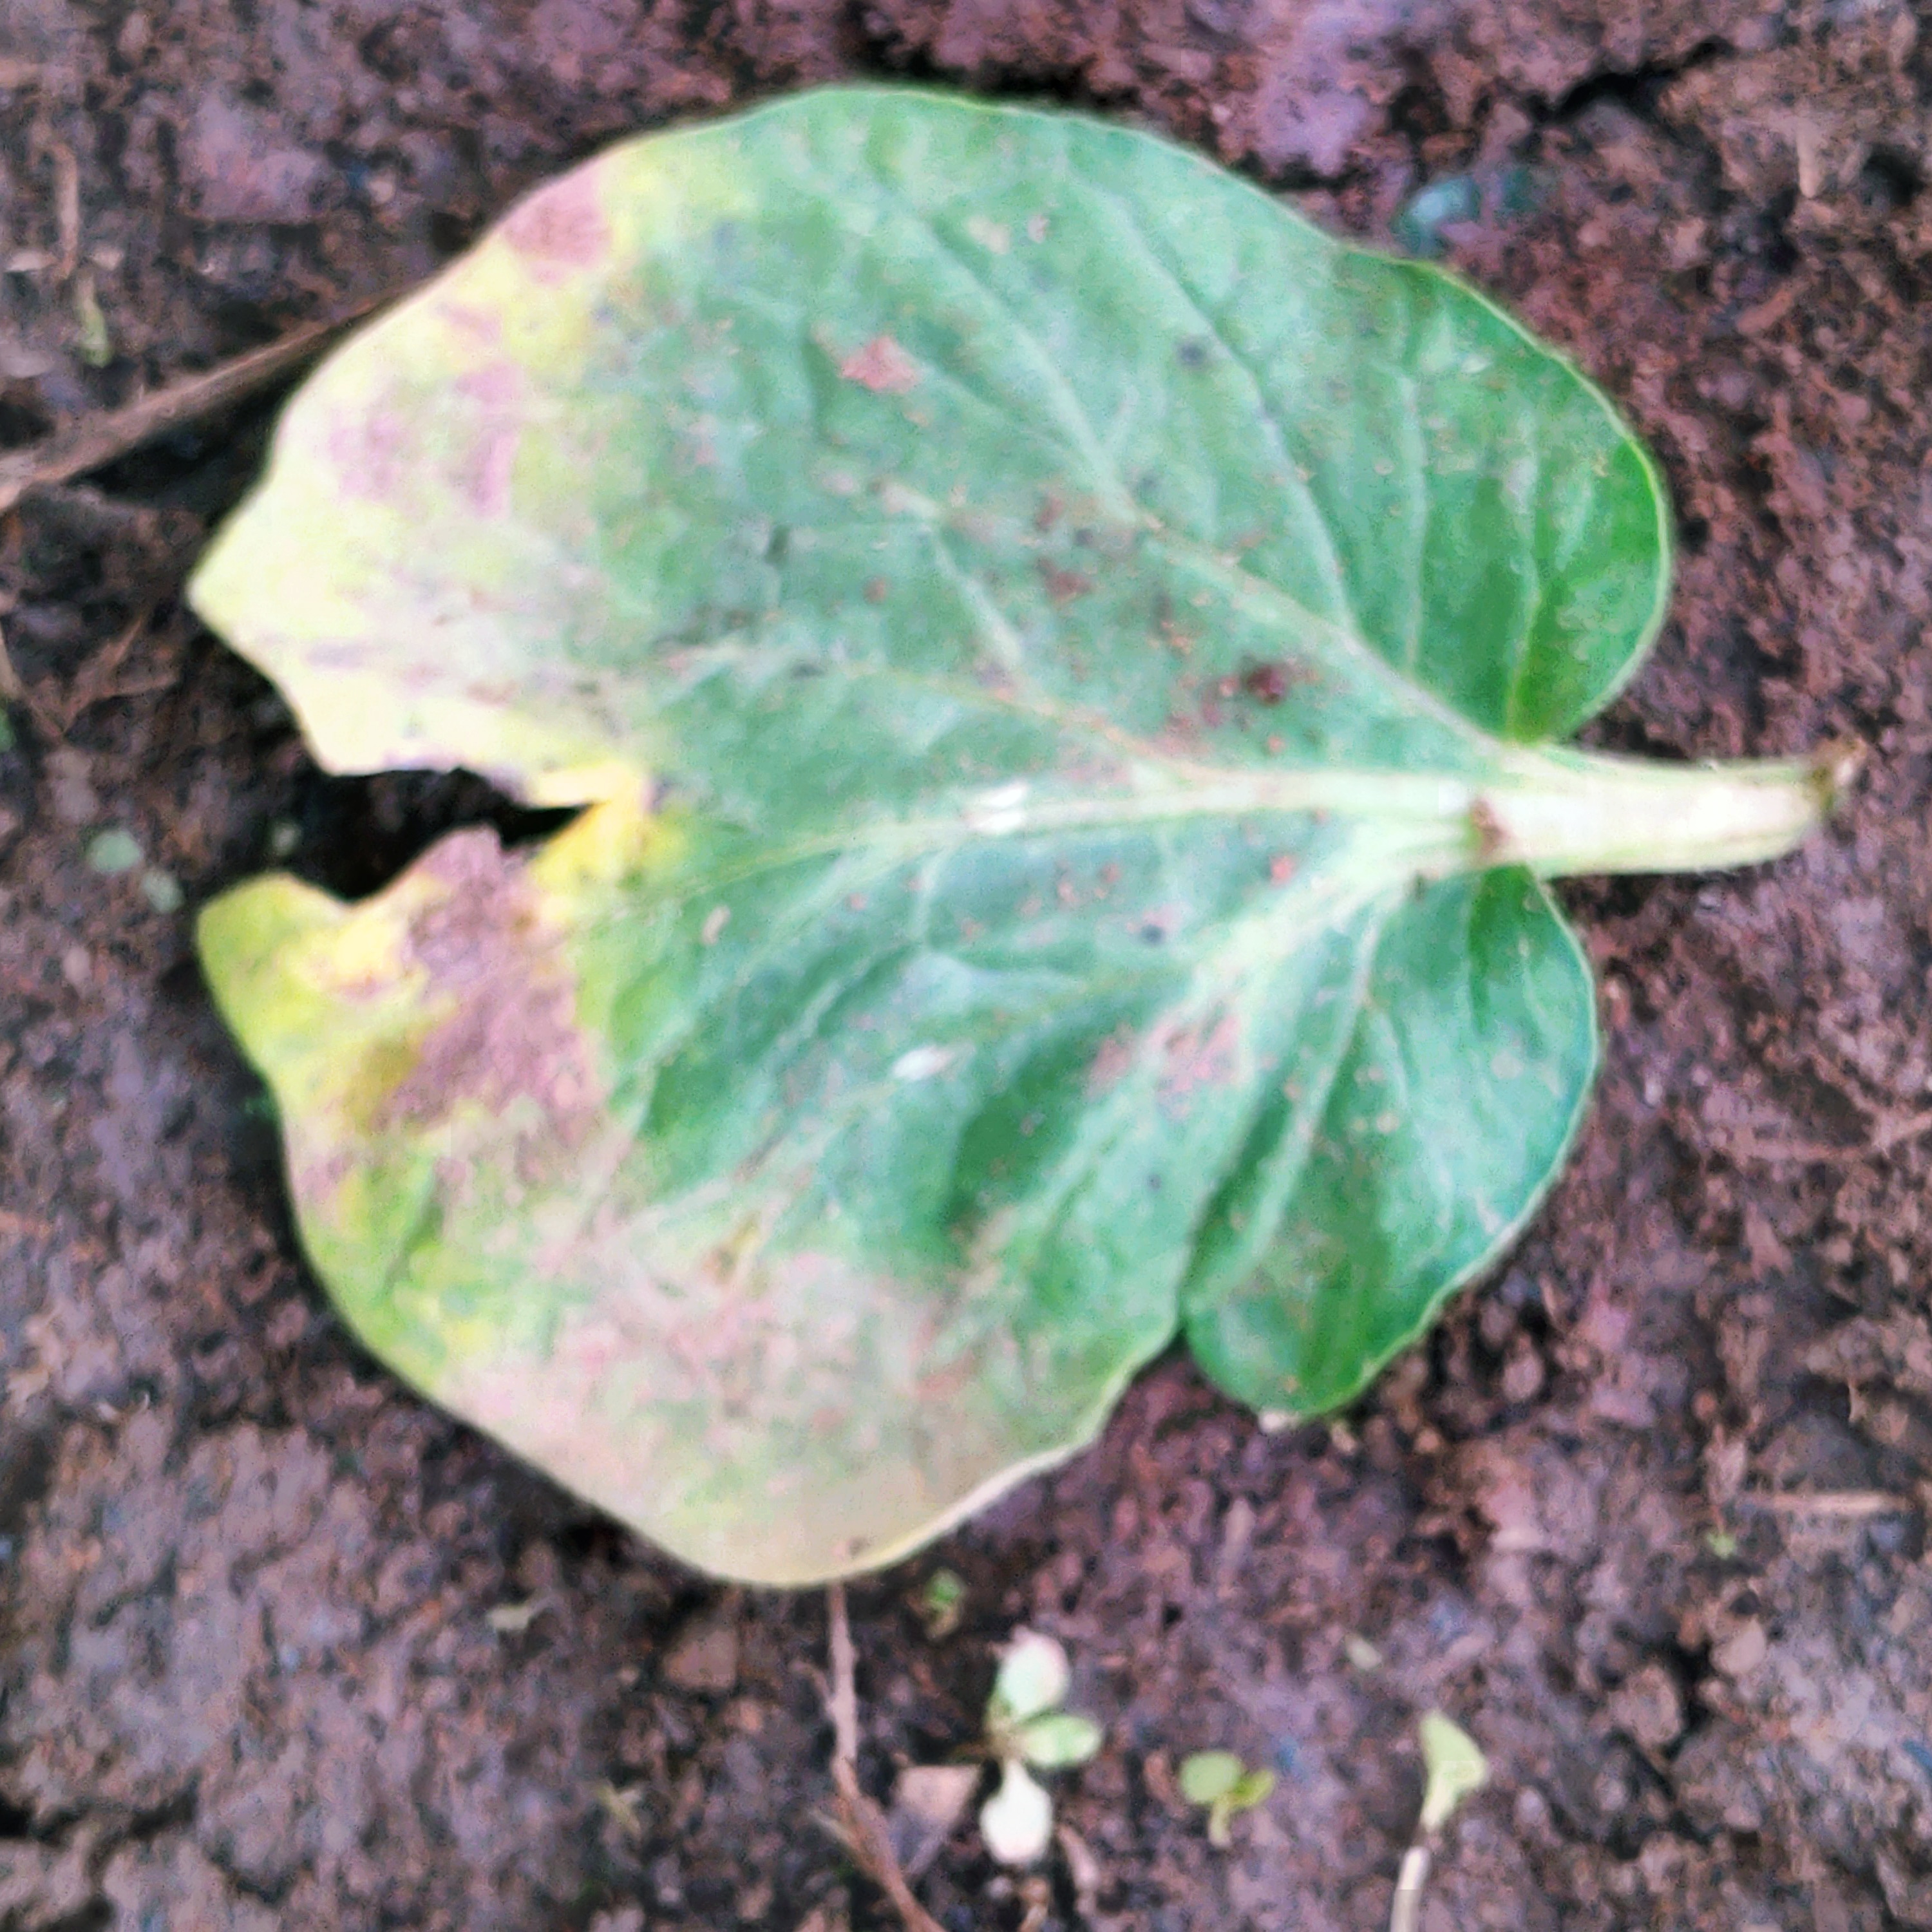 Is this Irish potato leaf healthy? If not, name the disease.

late blight
